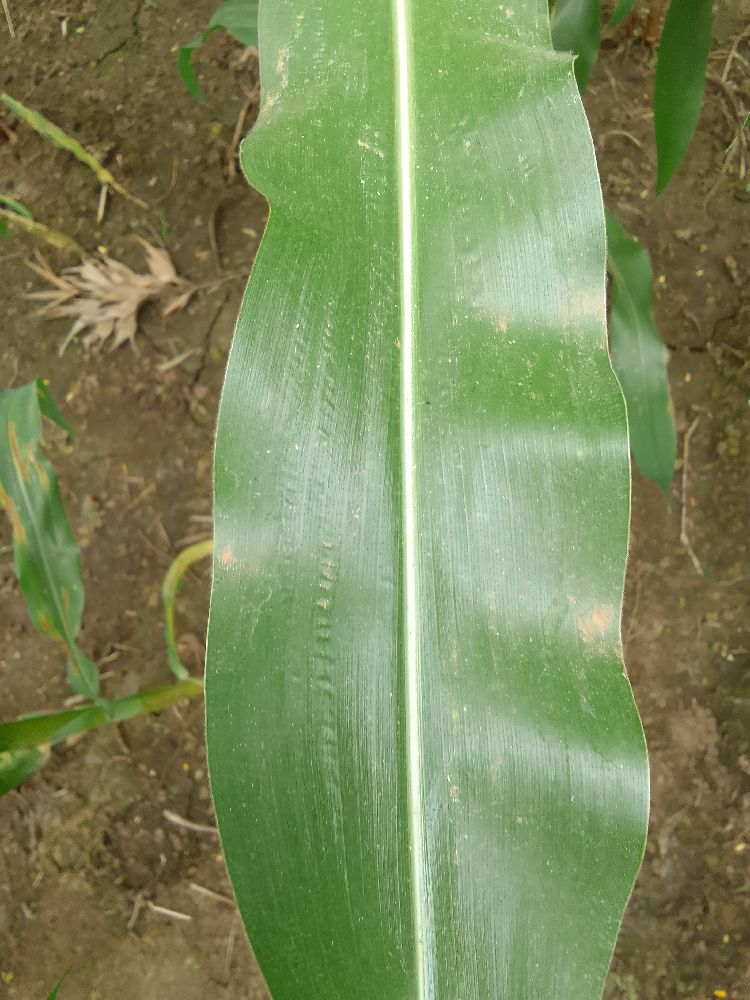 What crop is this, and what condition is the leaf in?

maize, healthy
